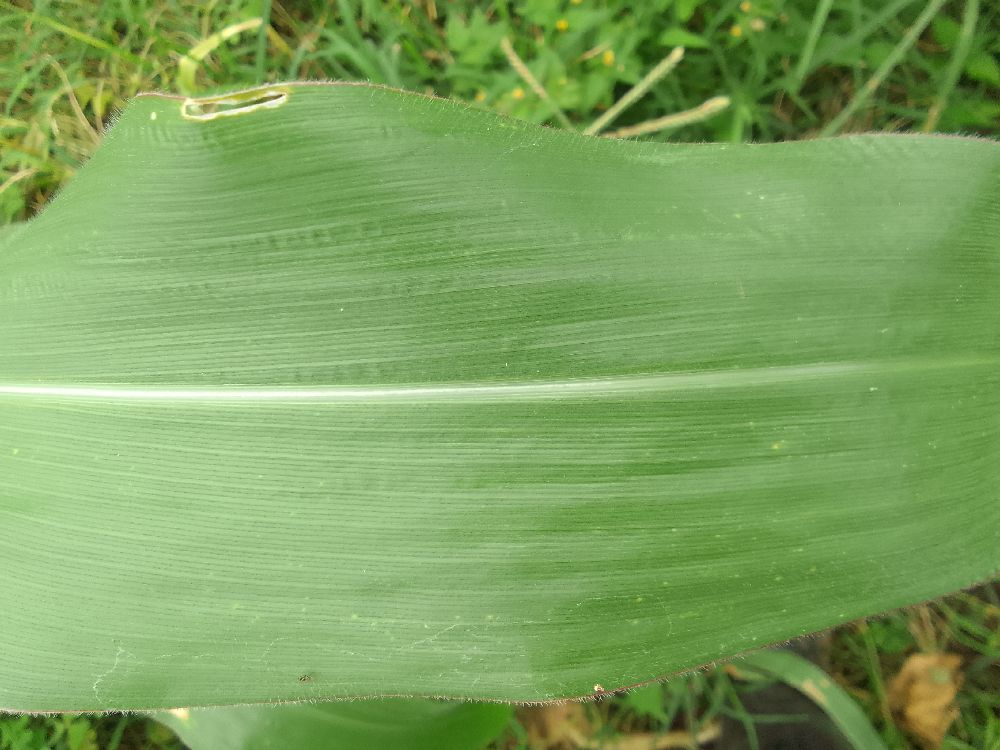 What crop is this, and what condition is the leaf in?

maize, healthy
